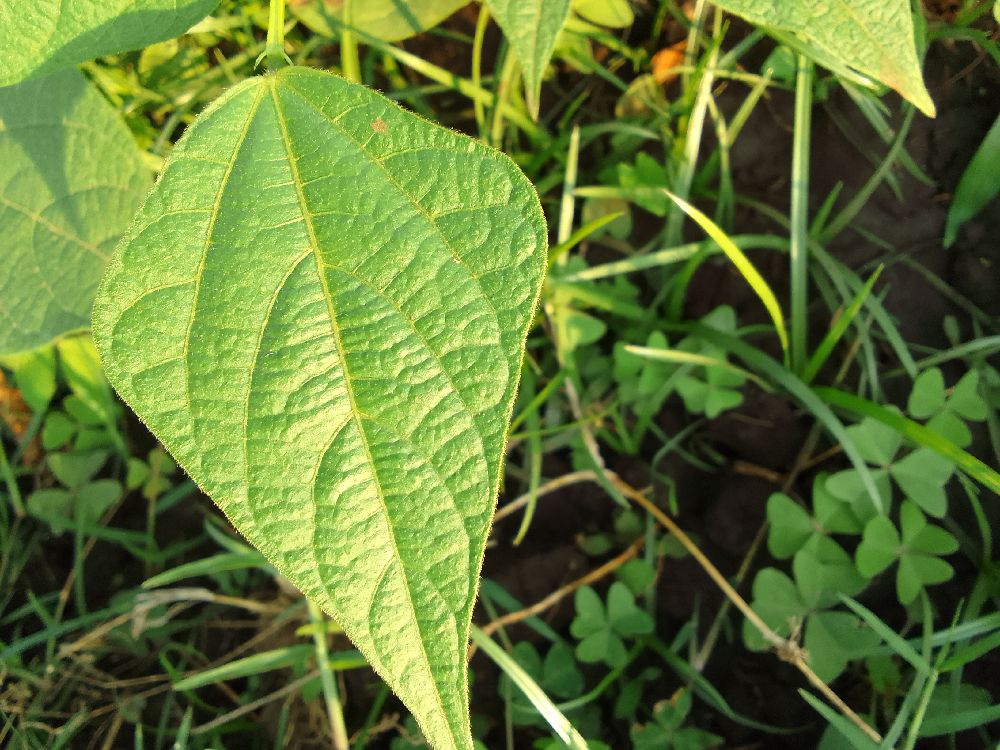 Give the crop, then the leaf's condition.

common bean, healthy
